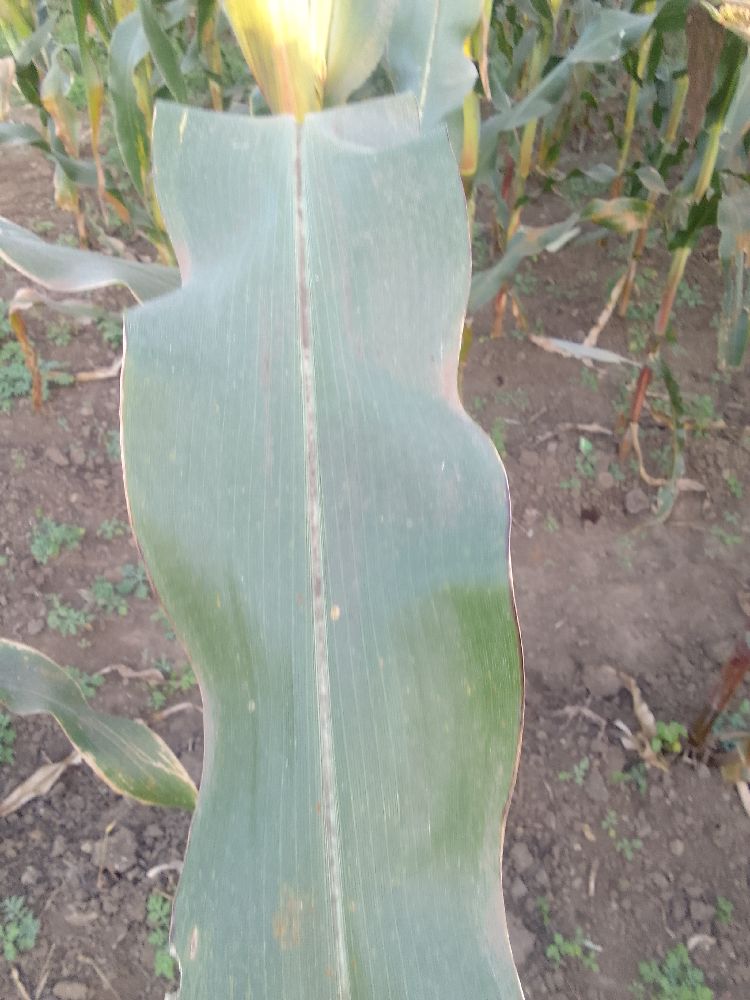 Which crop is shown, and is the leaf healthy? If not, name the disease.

maize, healthy
